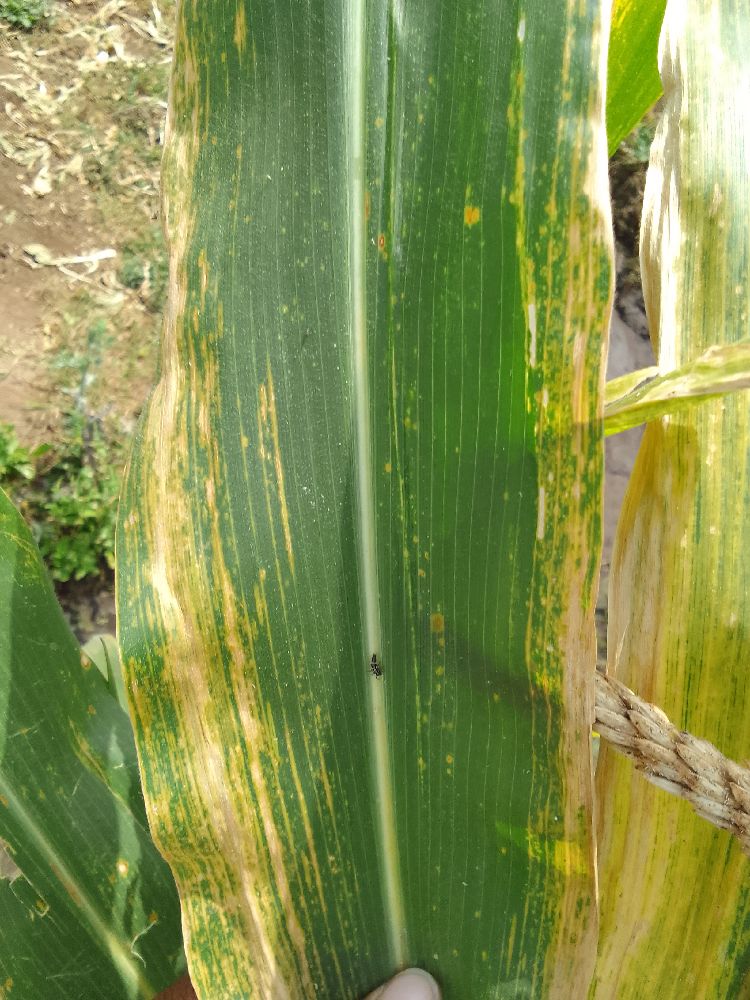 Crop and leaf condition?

maize, maize lethal necrosis
